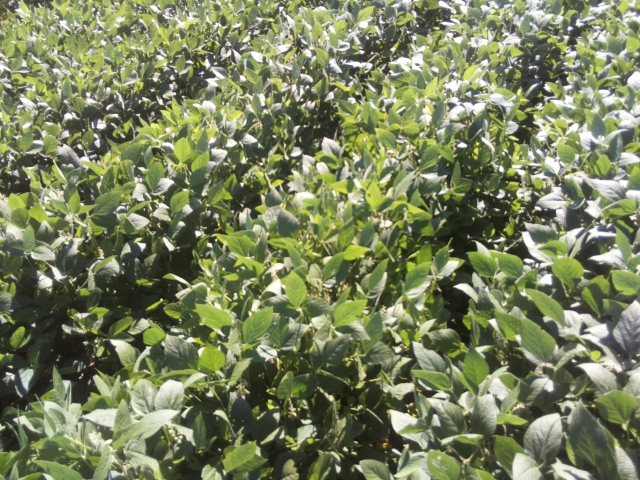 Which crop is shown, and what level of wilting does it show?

soybean, leaflets folding inward at secondary pulvinus with no turgor loss in leaflets or petioles
